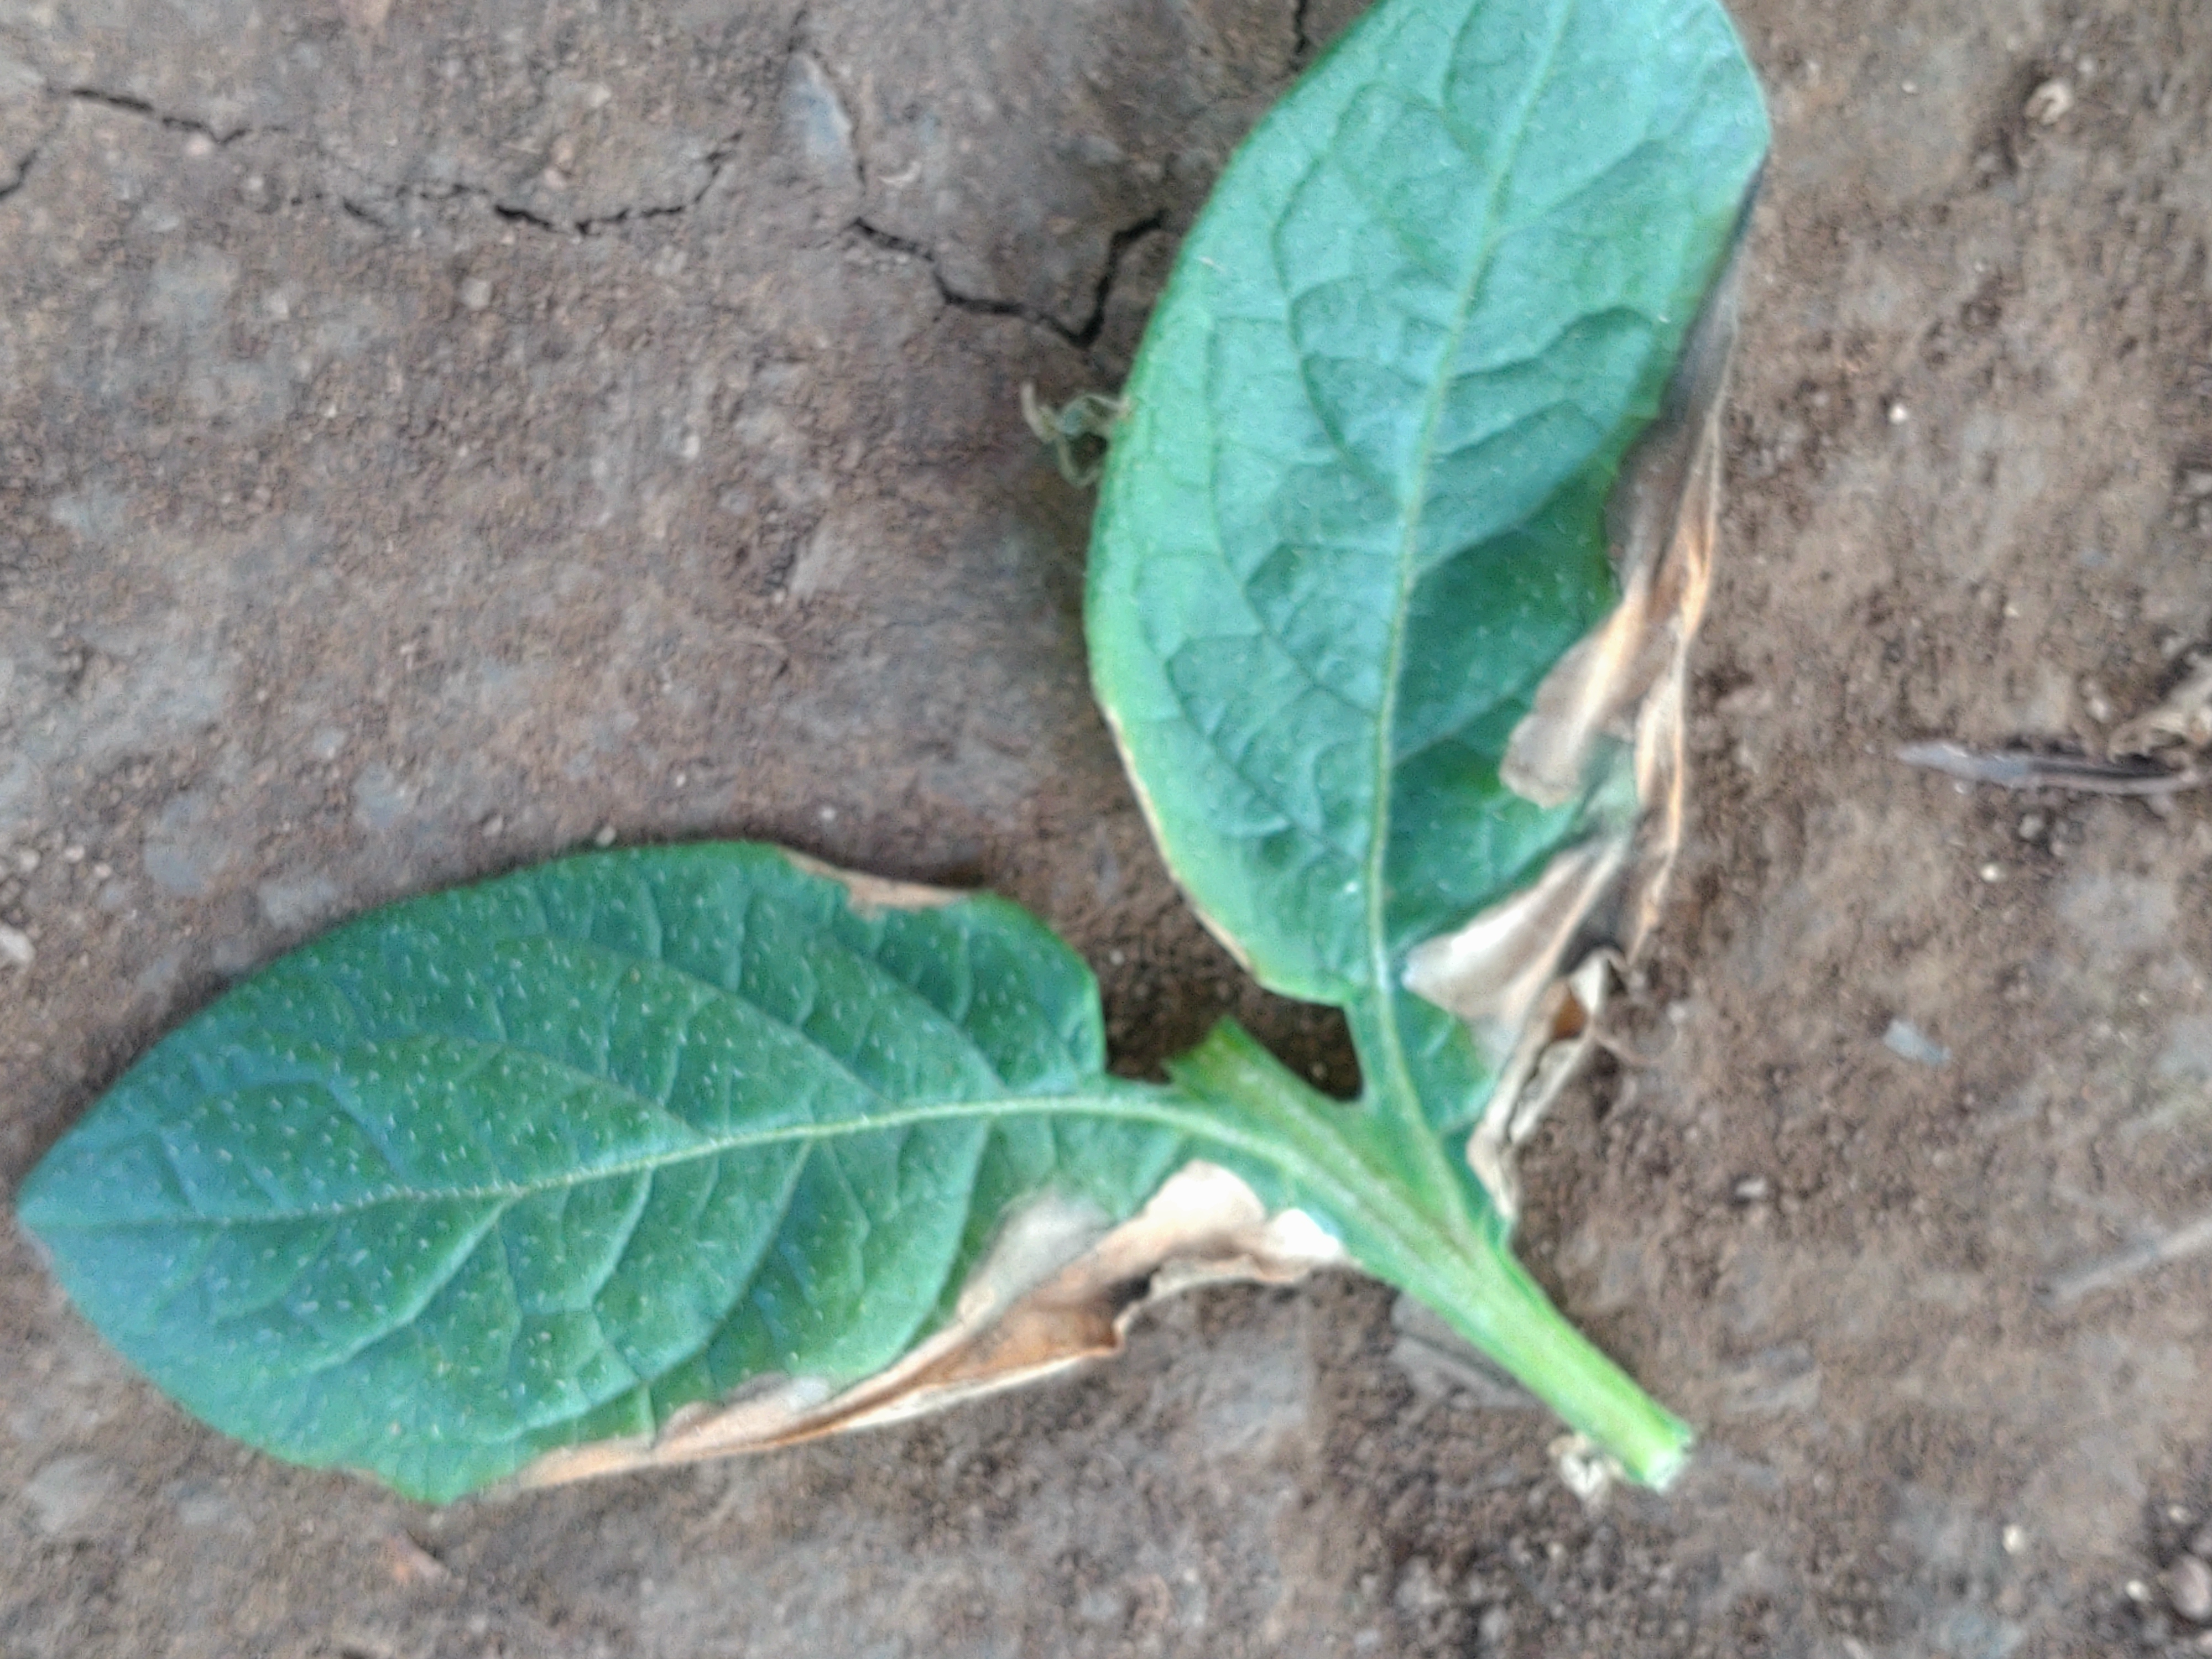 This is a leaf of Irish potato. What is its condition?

early blight
